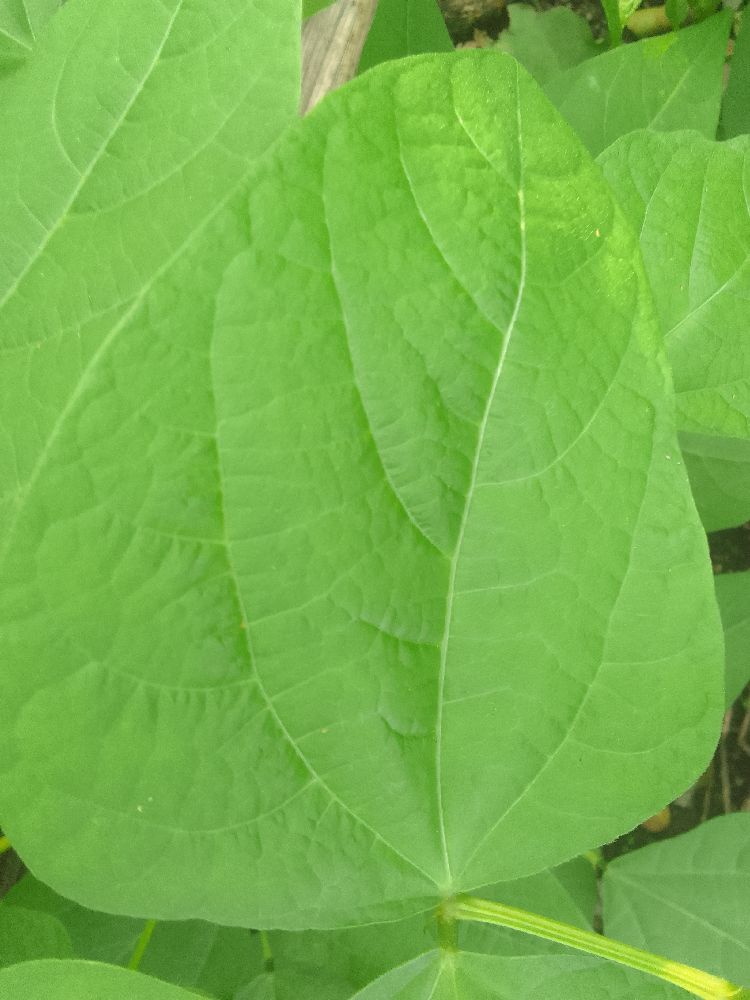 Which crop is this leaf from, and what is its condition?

common bean, healthy
